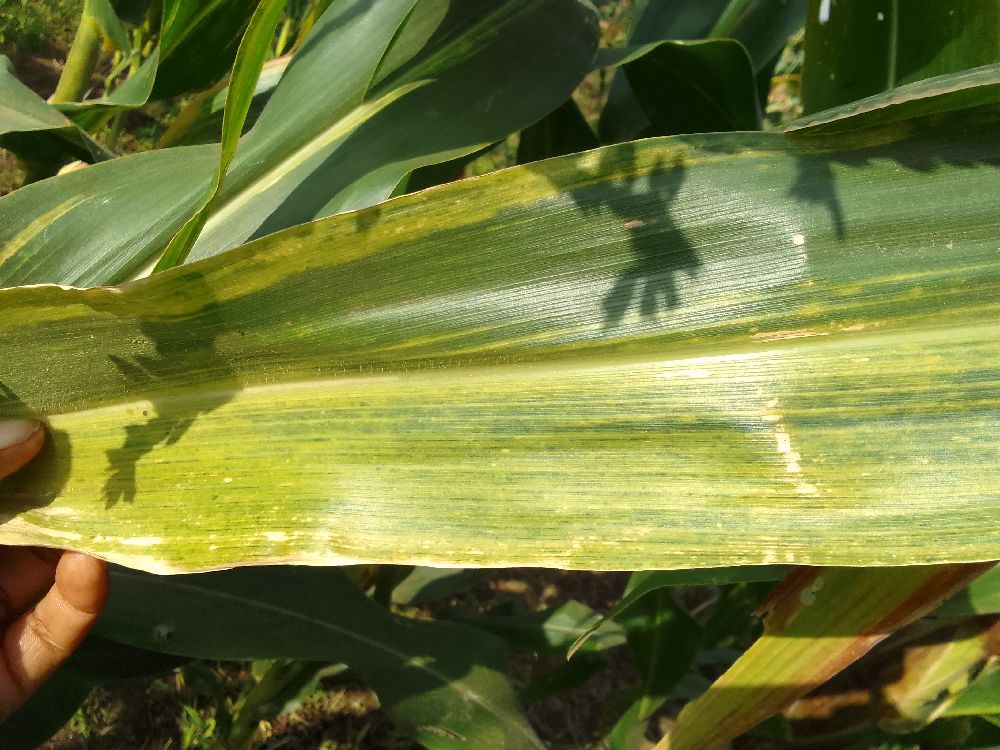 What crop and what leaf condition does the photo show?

maize, maize lethal necrosis
